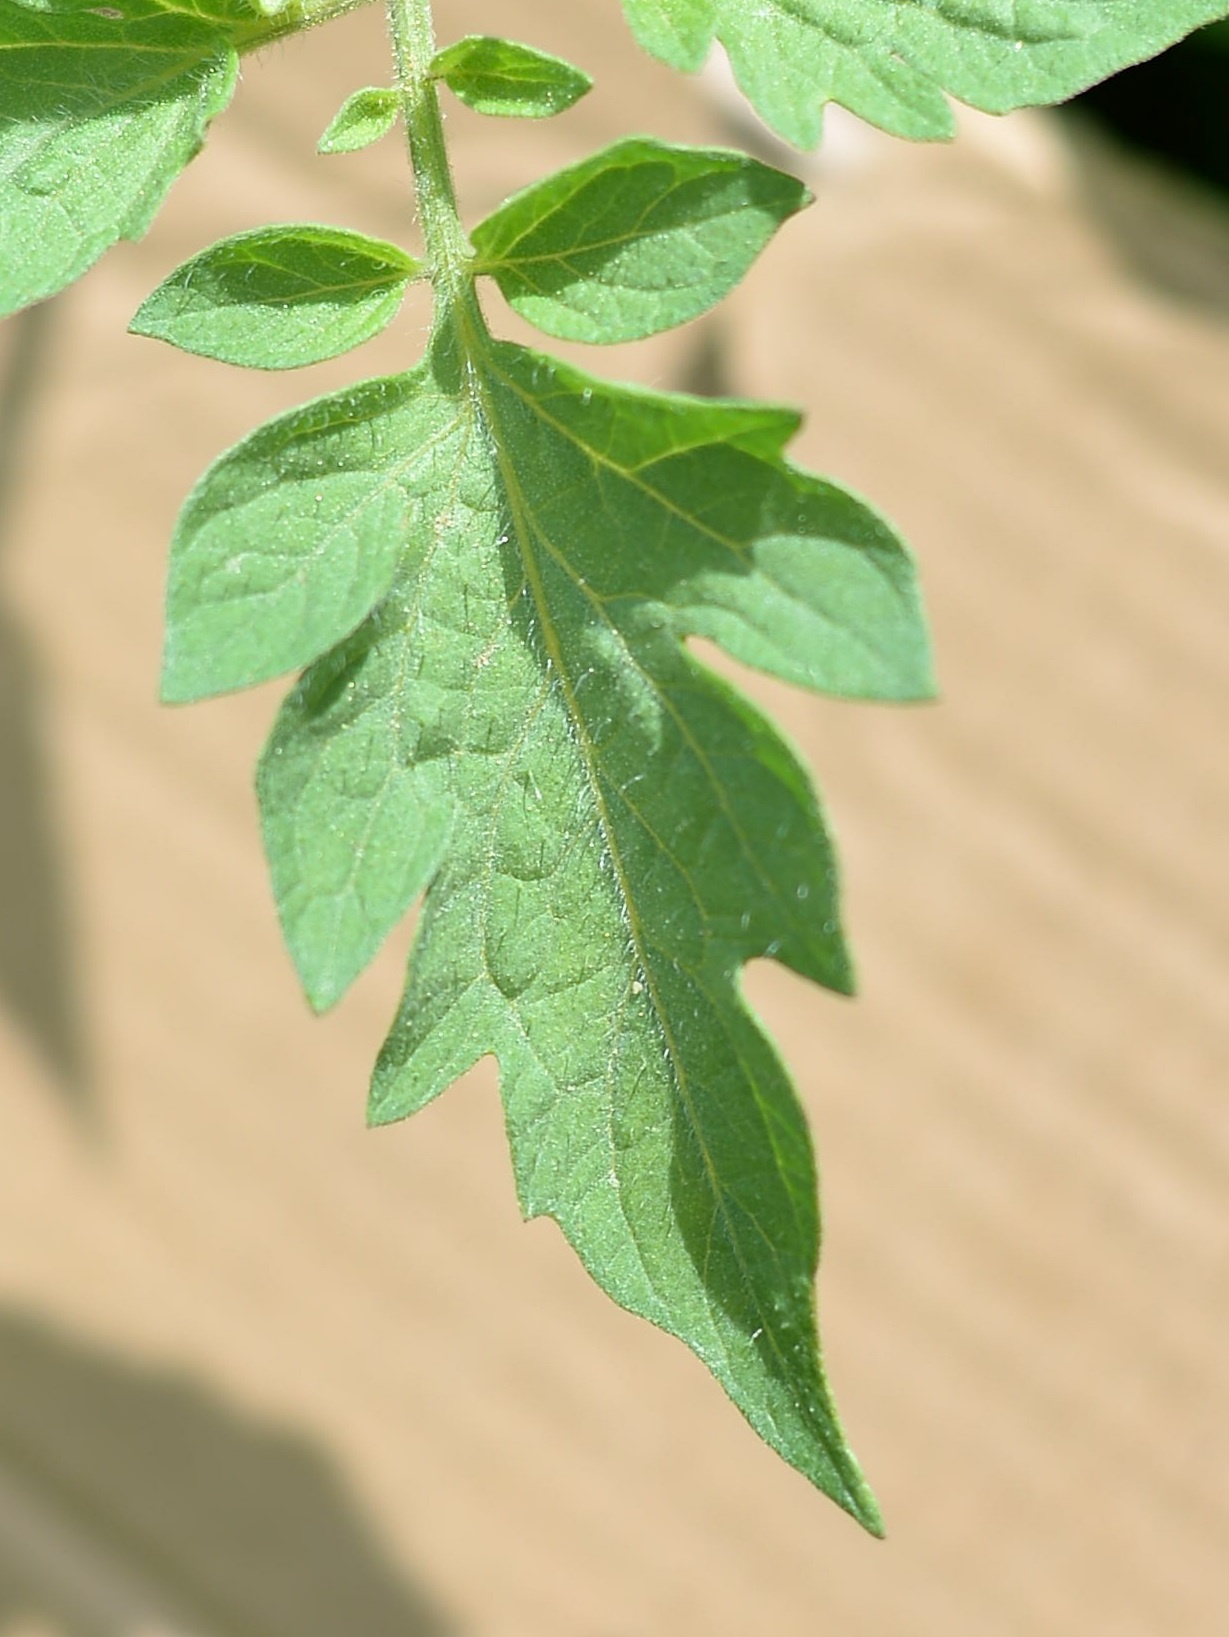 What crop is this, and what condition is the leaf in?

tomato, healthy
